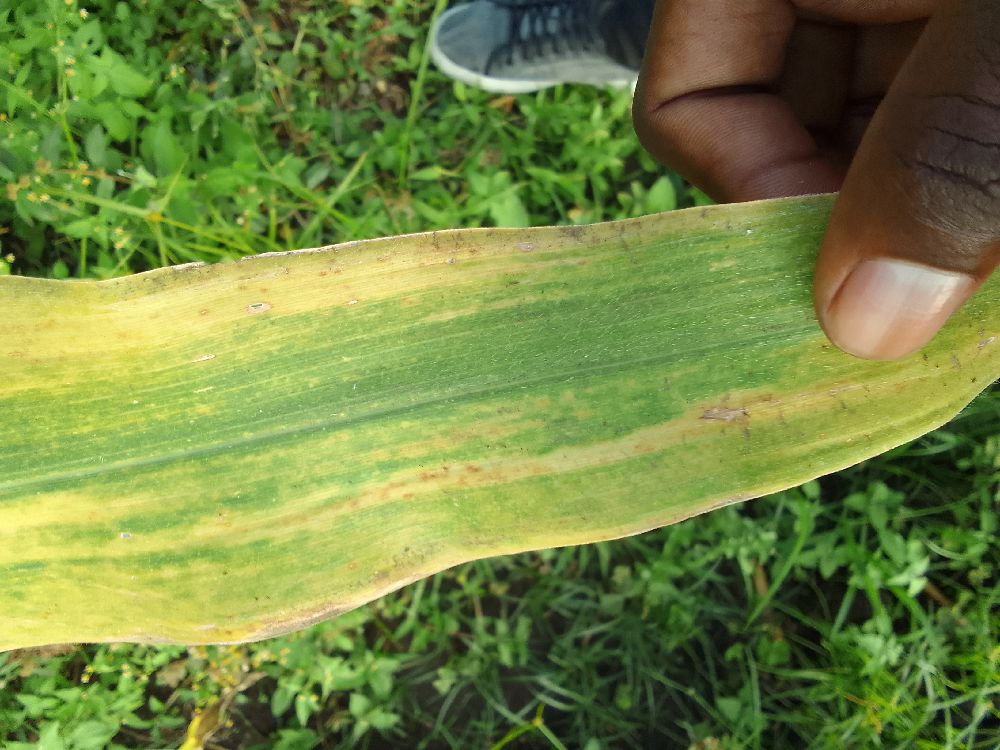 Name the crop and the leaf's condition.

maize, maize lethal necrosis
